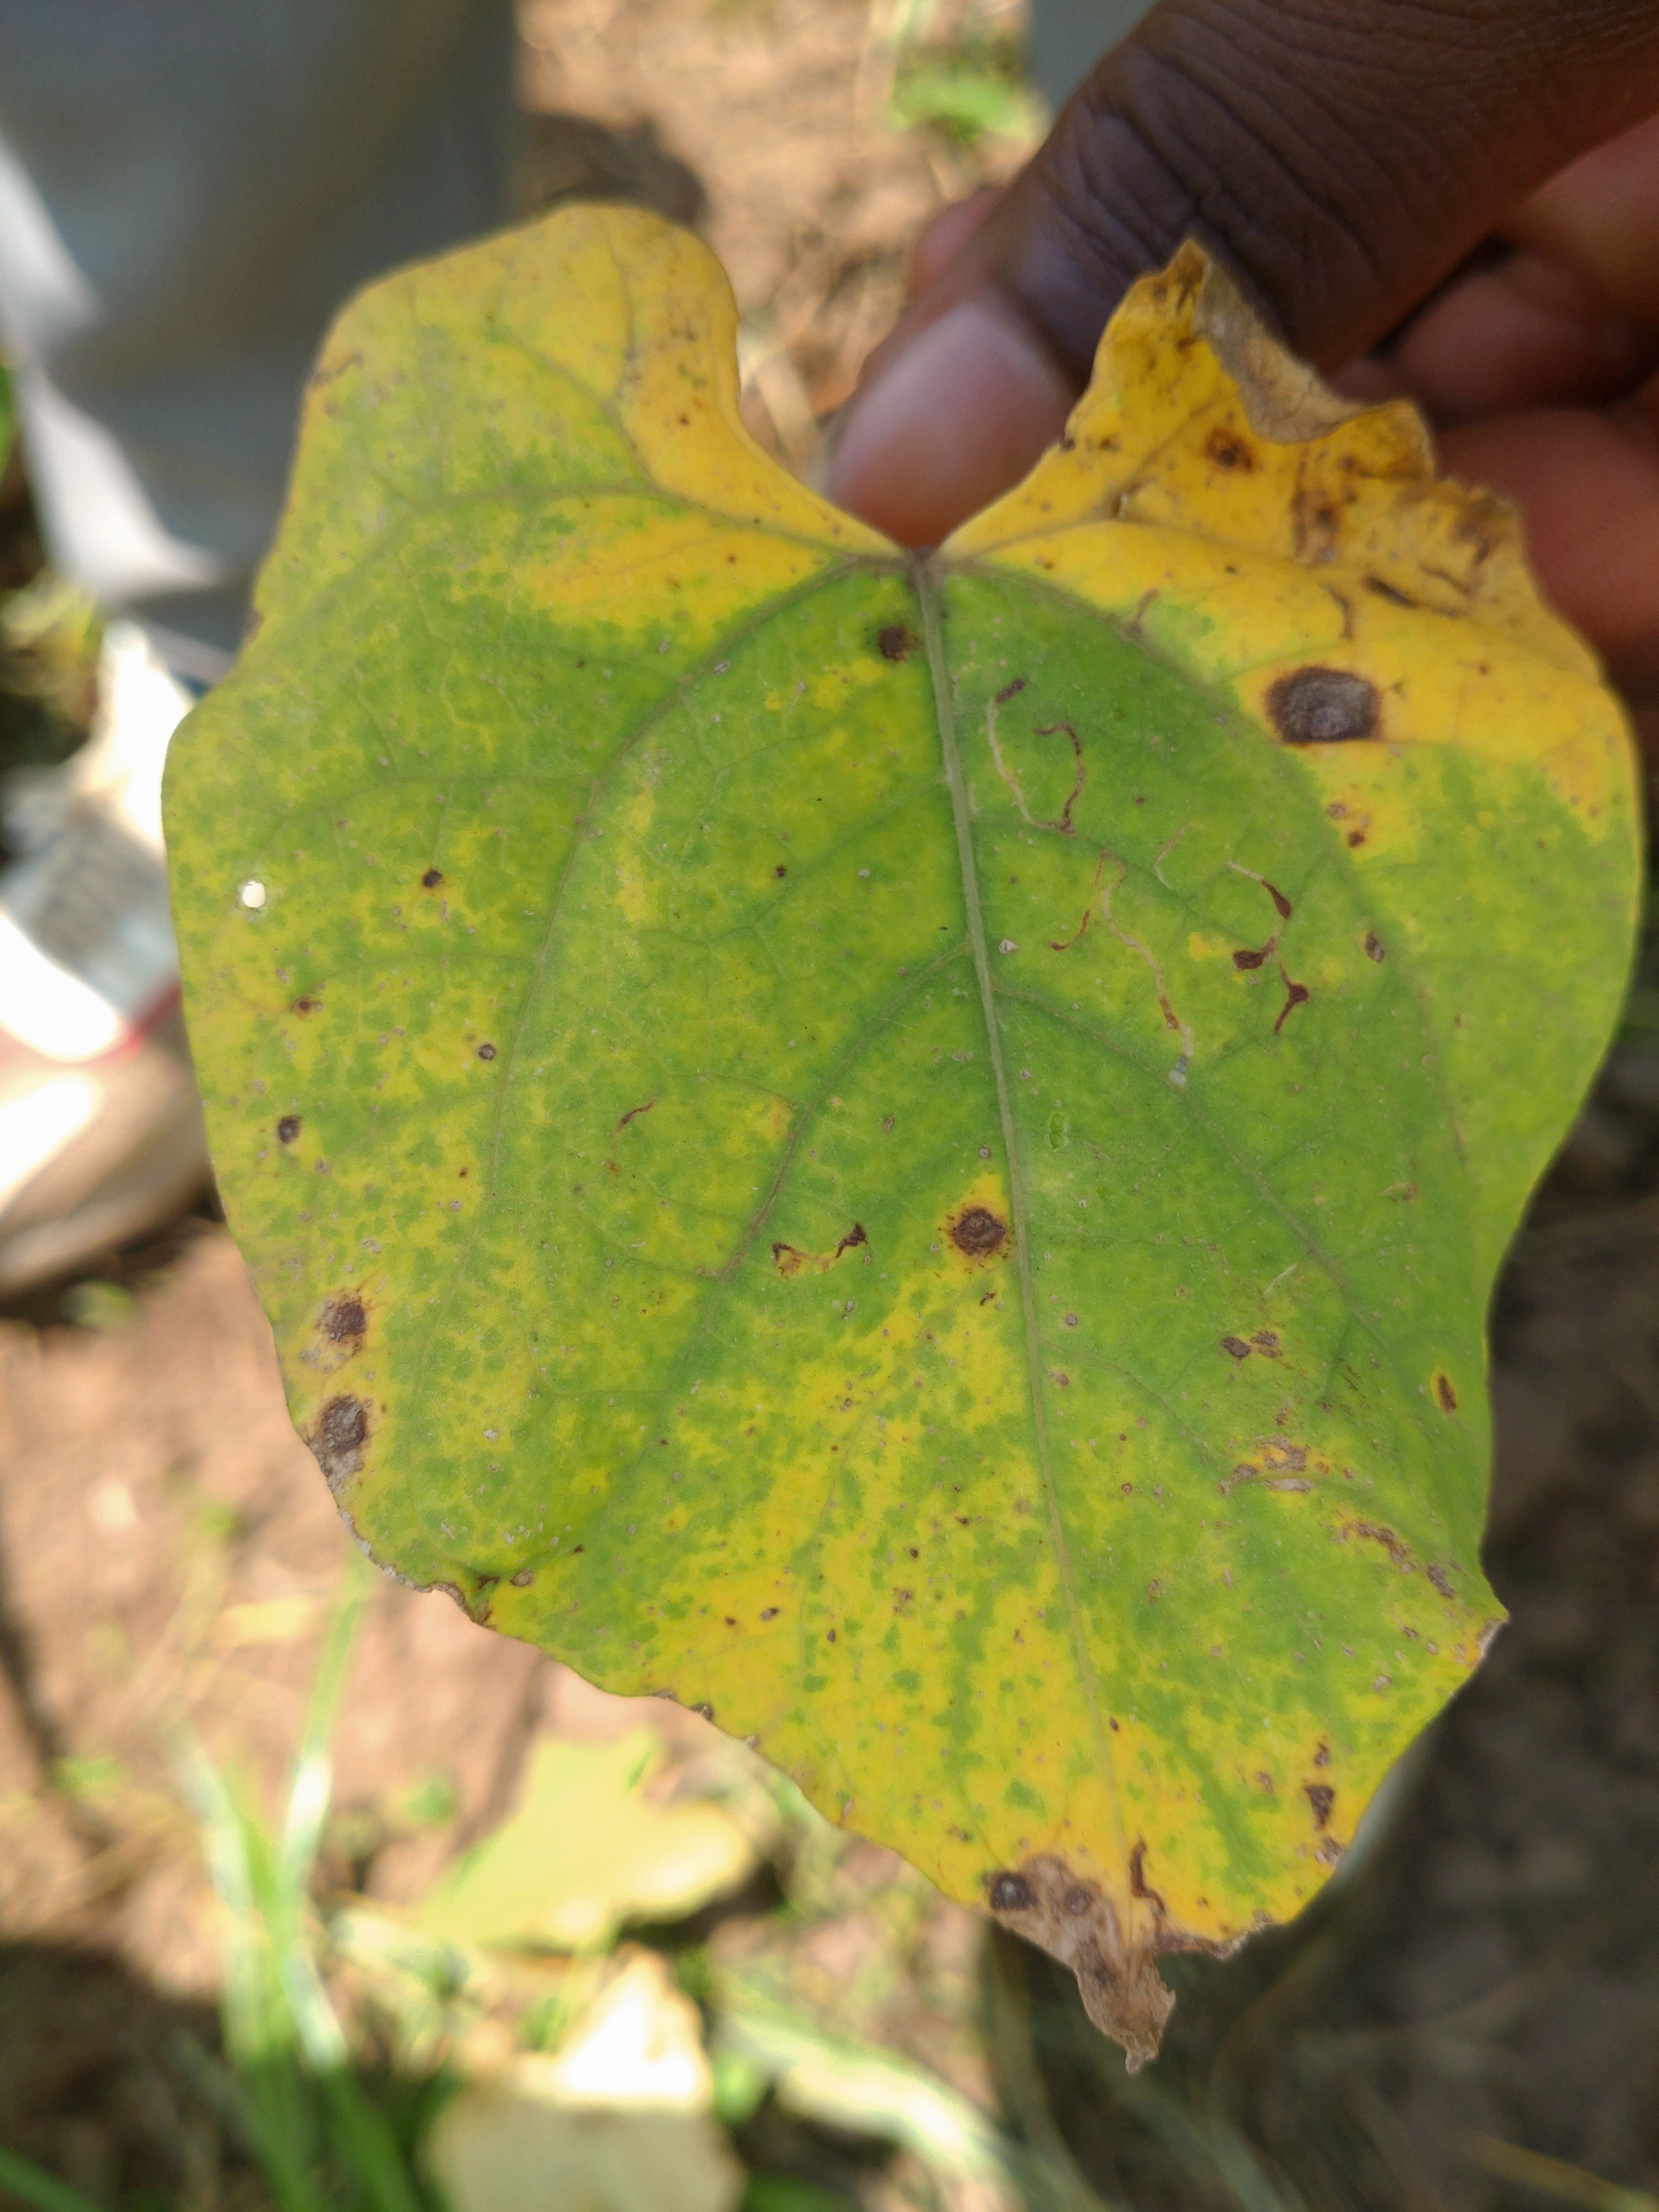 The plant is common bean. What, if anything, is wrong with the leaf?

rust
